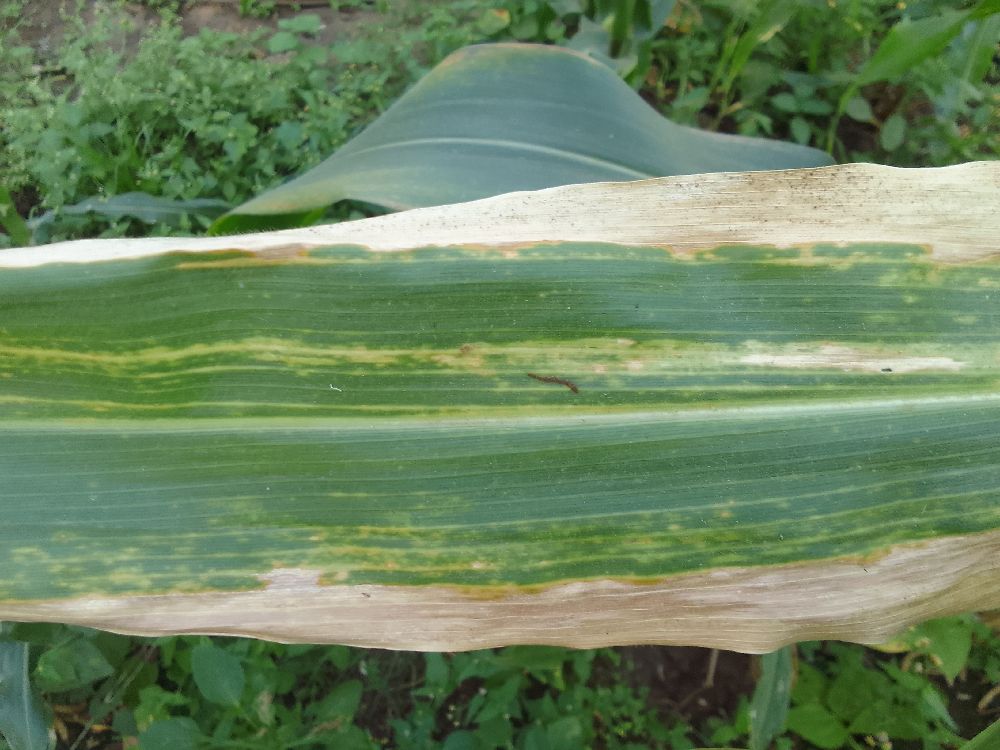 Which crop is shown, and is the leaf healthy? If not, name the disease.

maize, maize lethal necrosis
